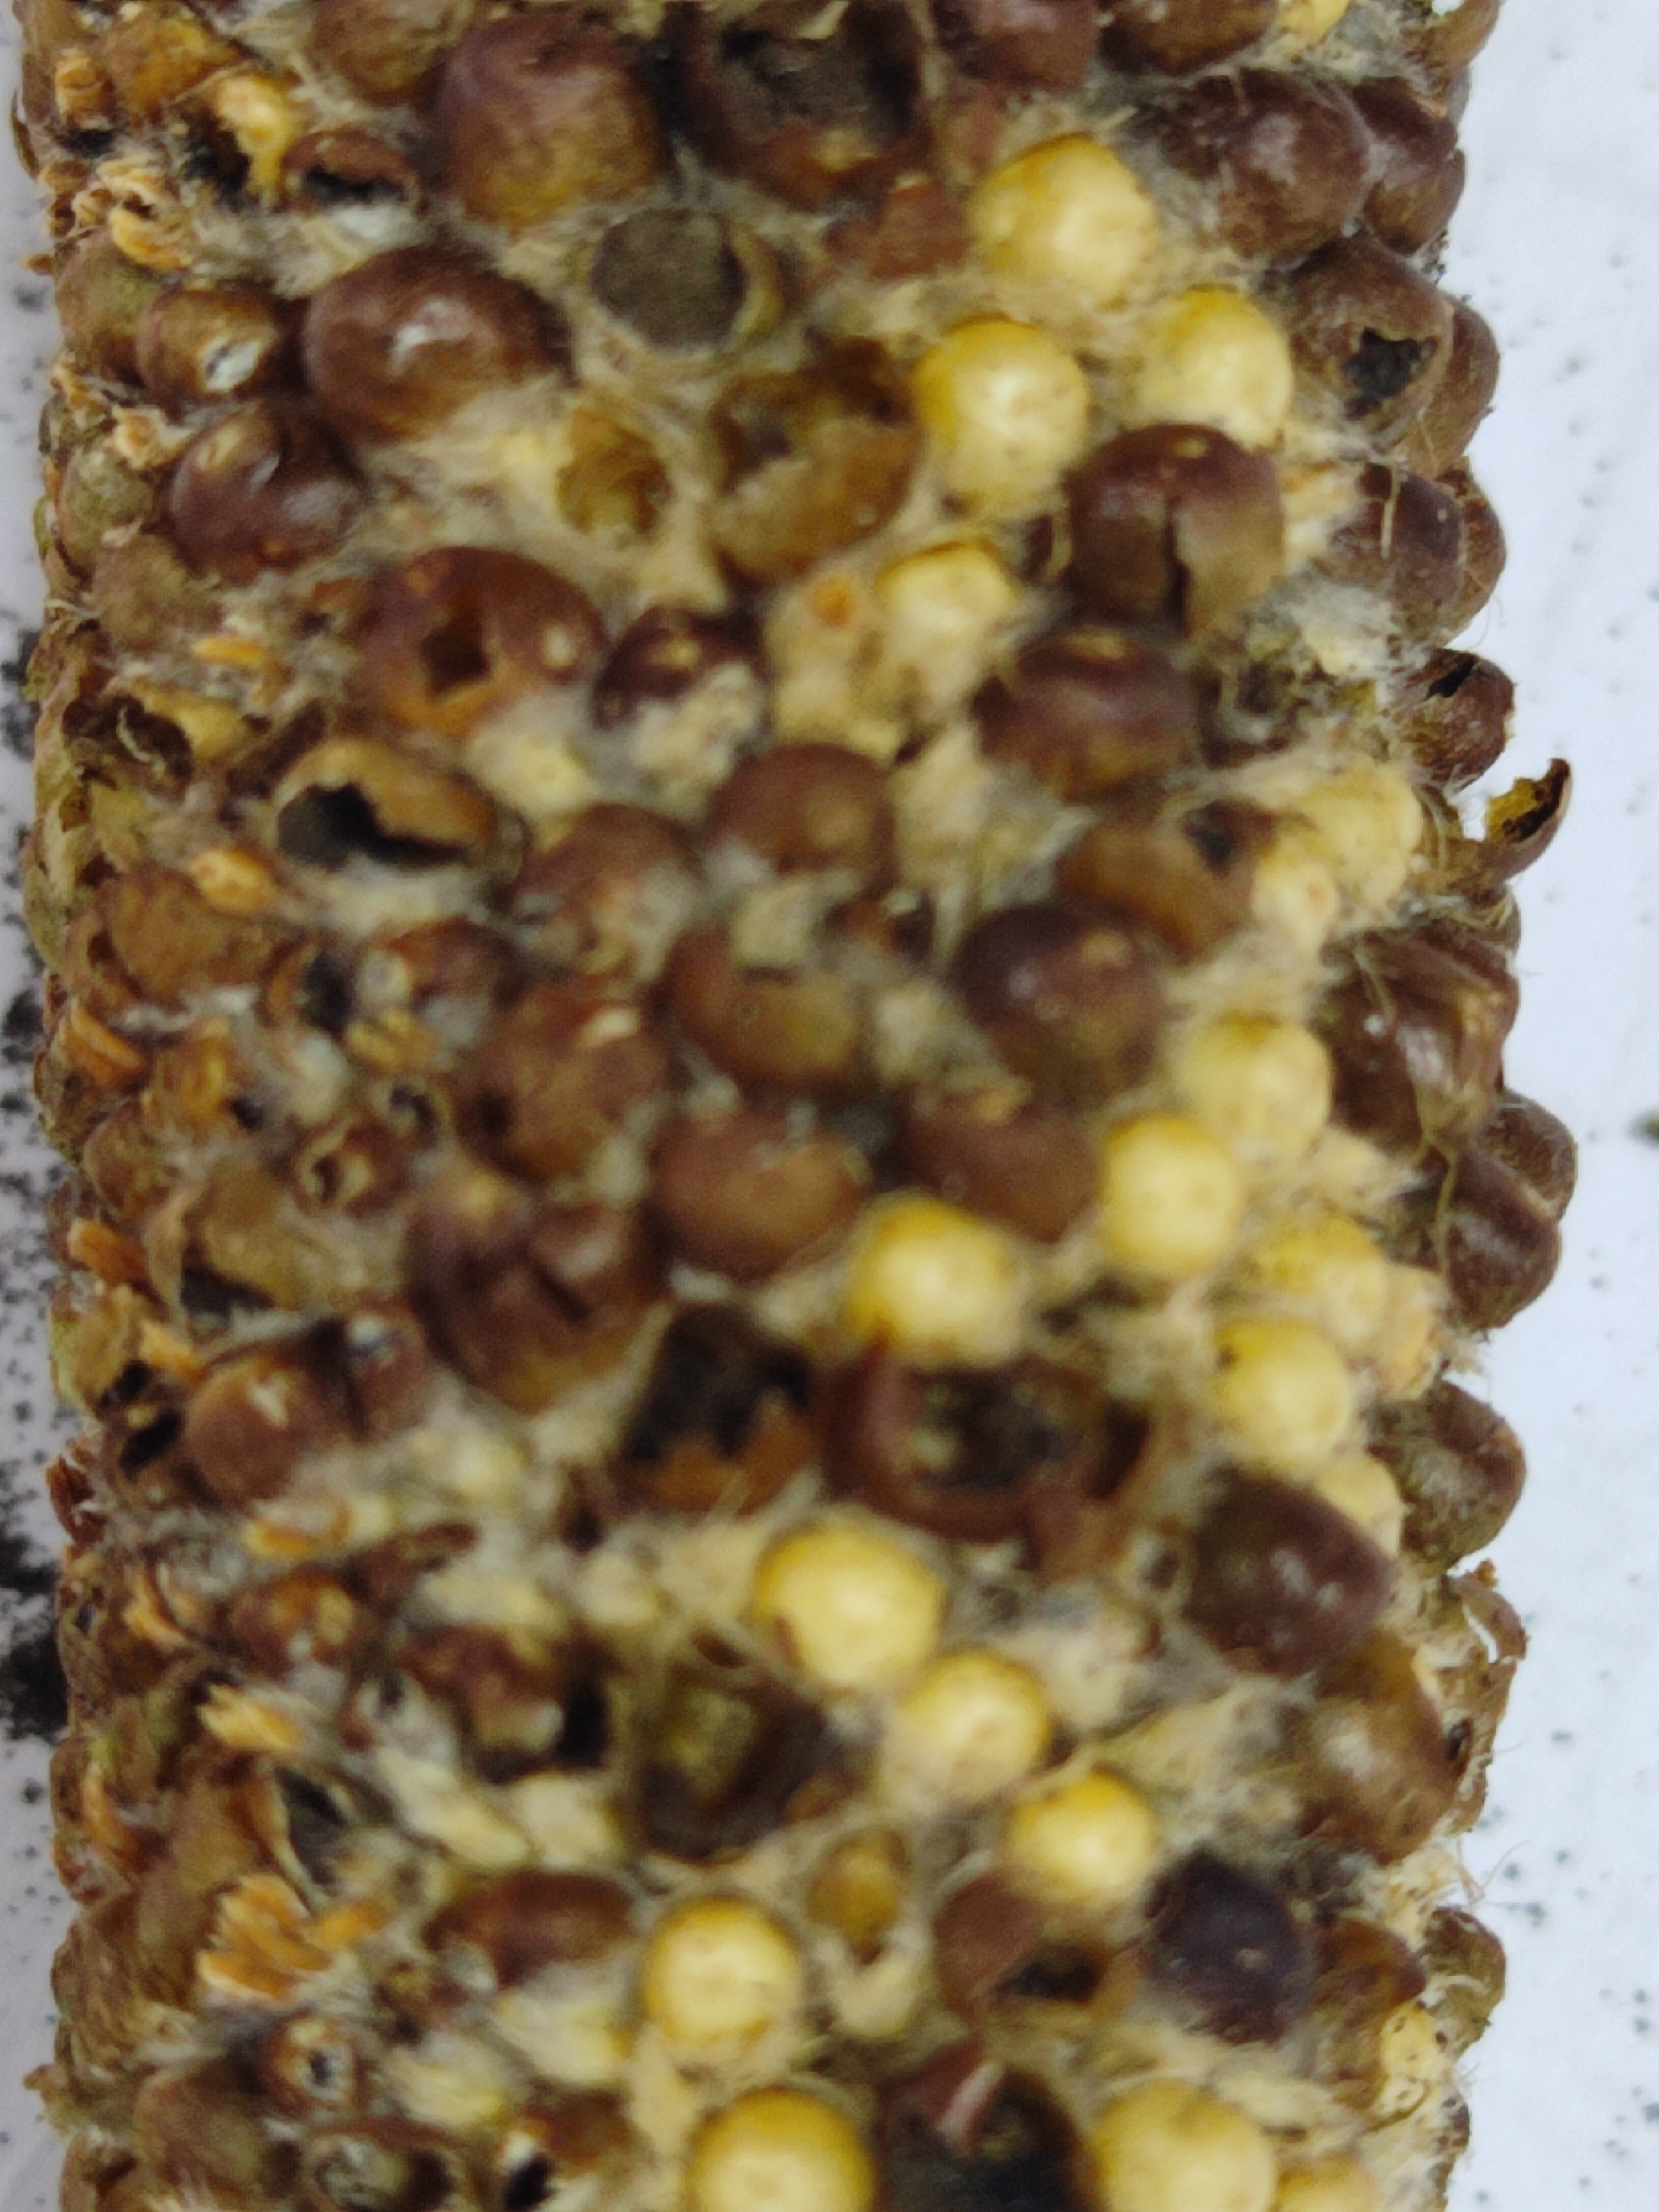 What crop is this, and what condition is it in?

pearl millet, smut
